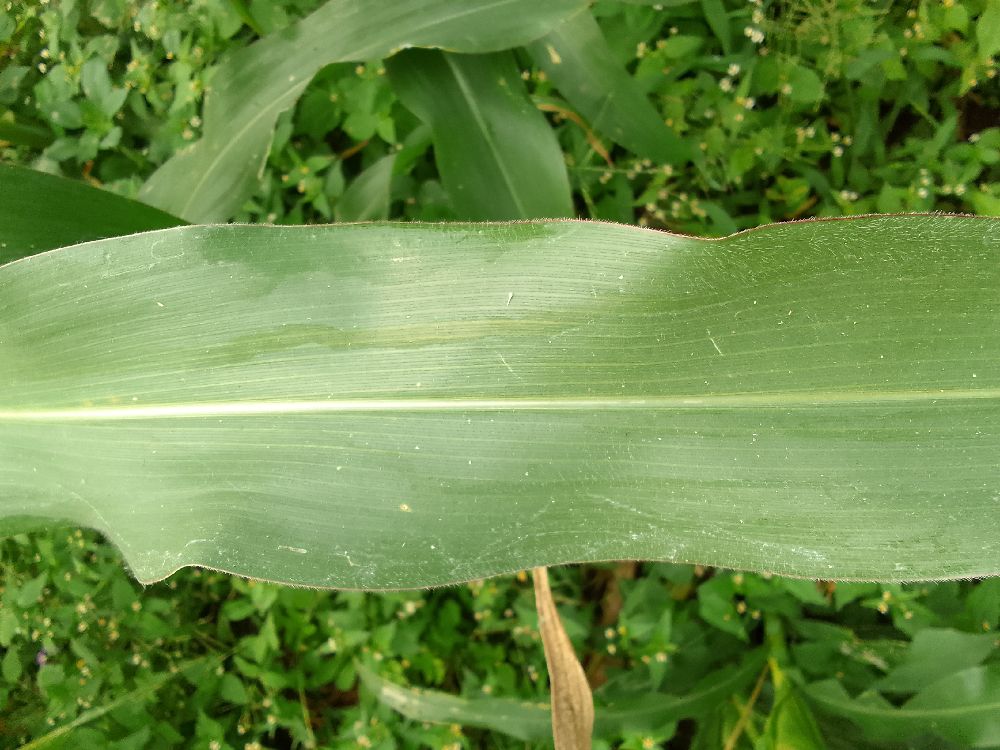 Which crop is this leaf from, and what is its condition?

maize, healthy
